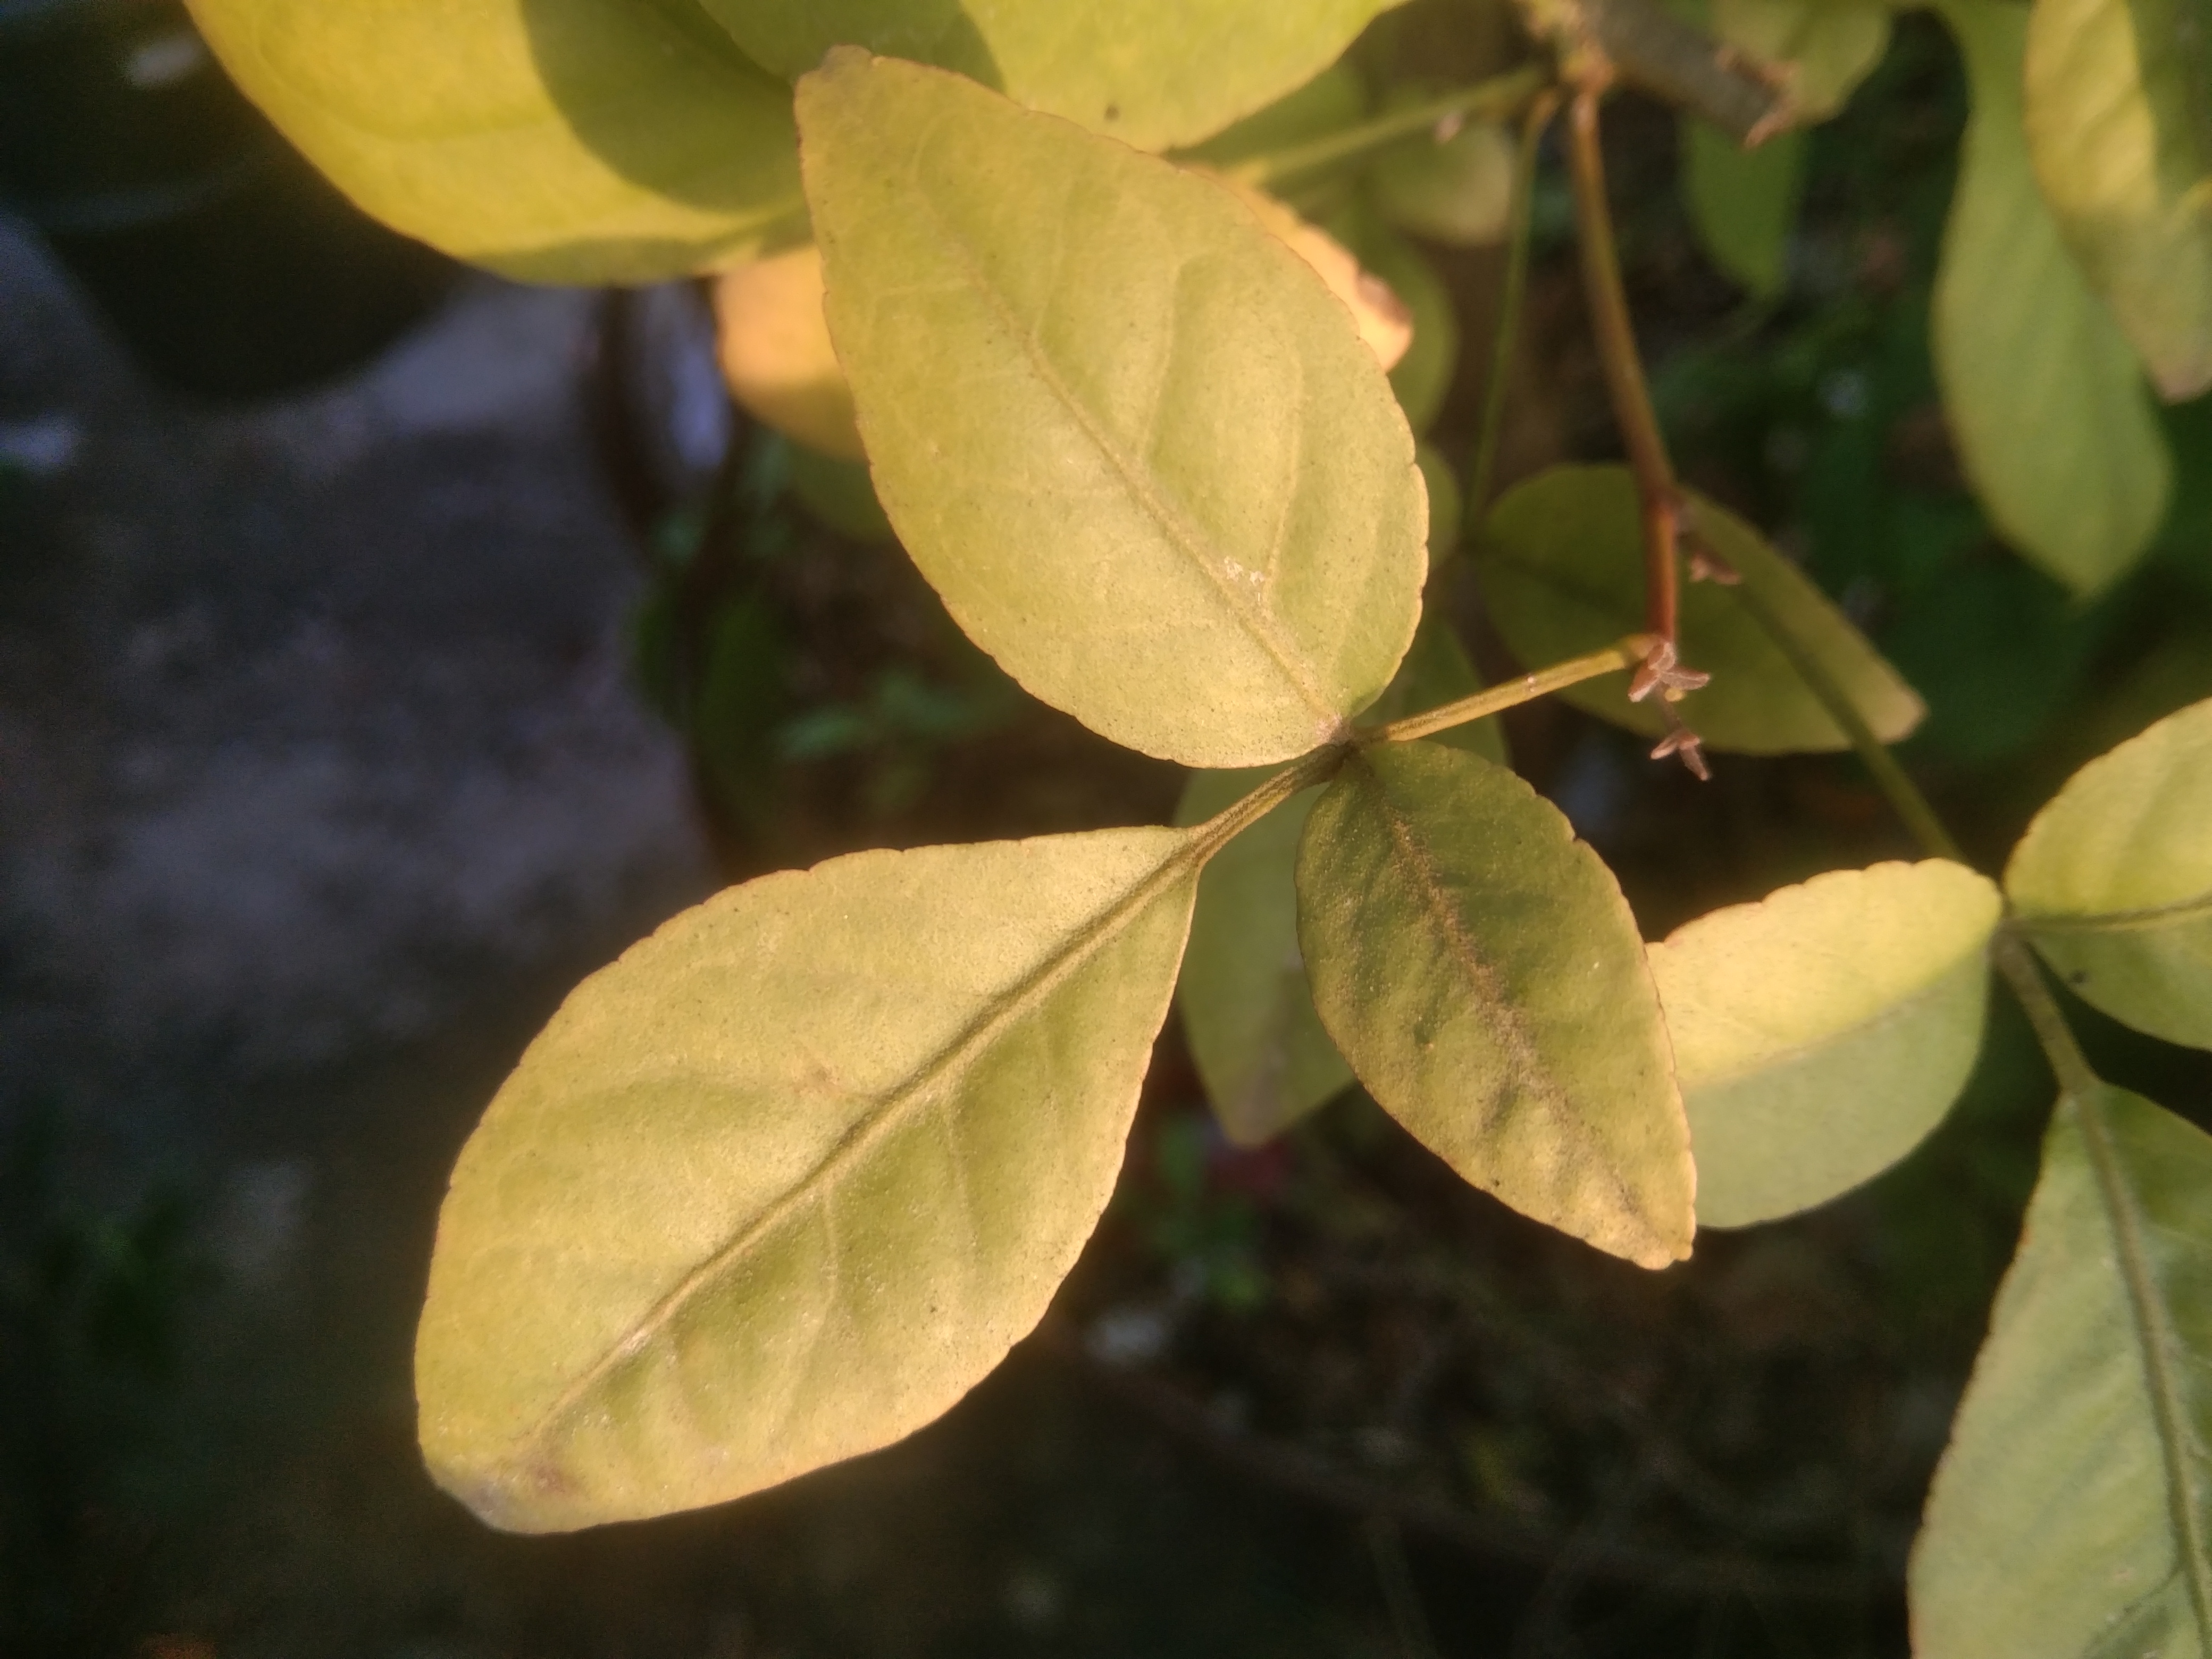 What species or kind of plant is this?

wood apple
